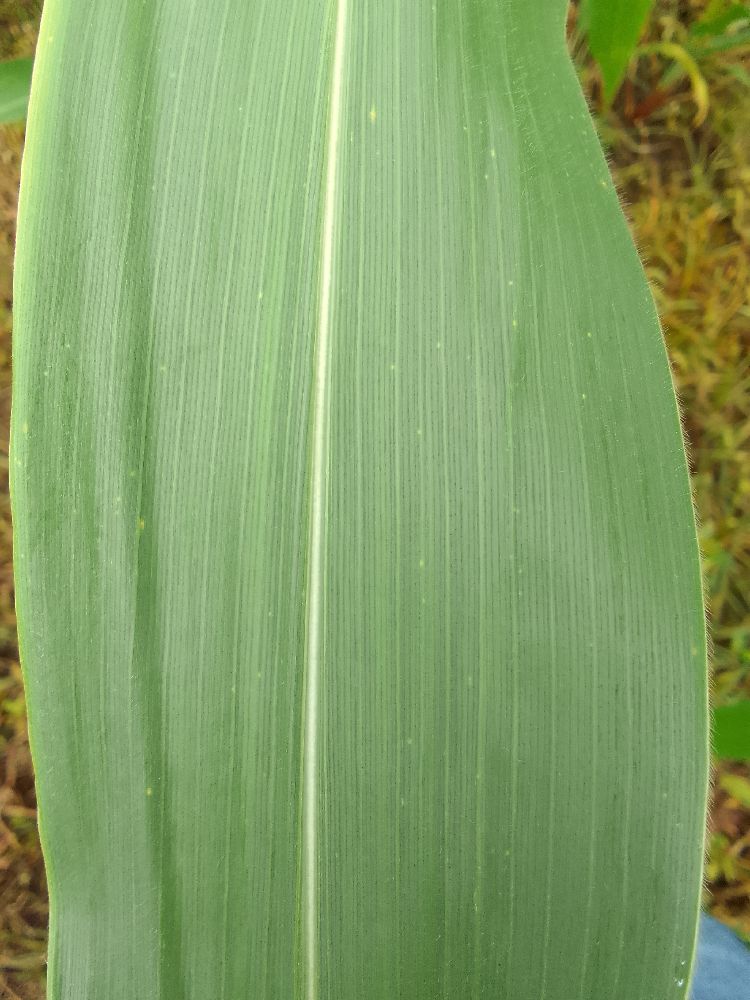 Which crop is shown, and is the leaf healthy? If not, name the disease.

maize, healthy
